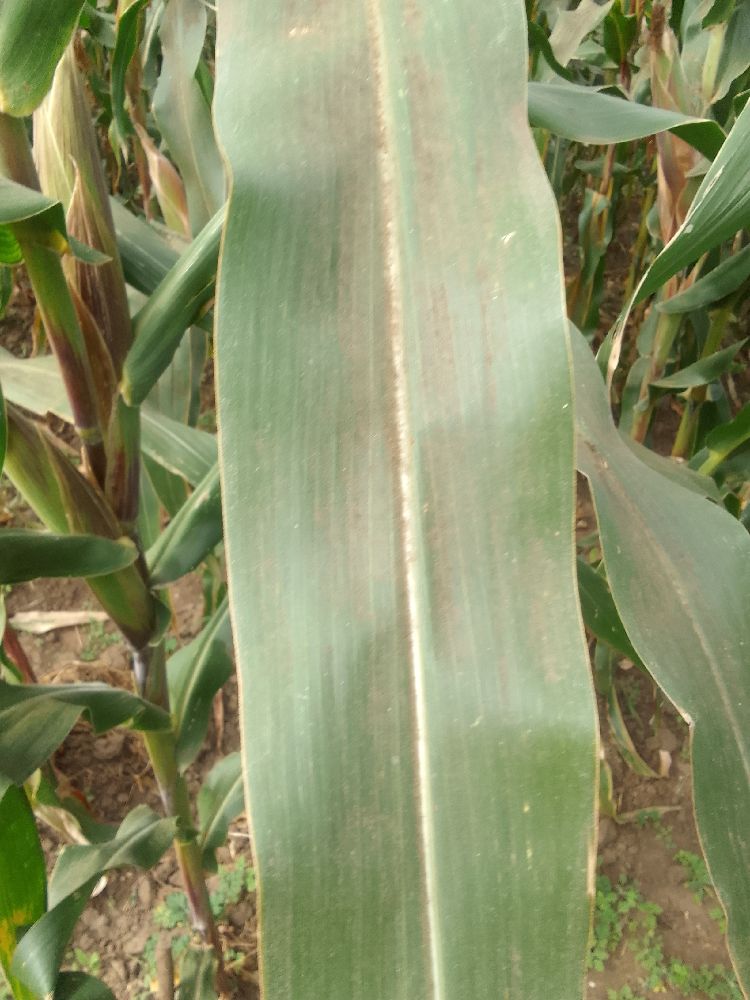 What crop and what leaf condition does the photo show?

maize, healthy
